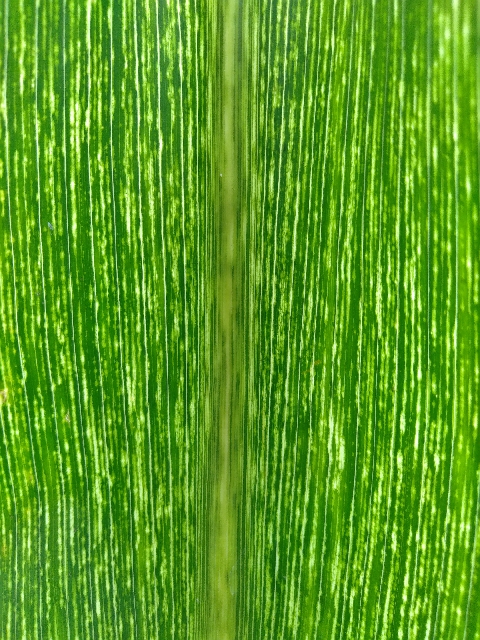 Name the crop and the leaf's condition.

maize, maize streak virus
